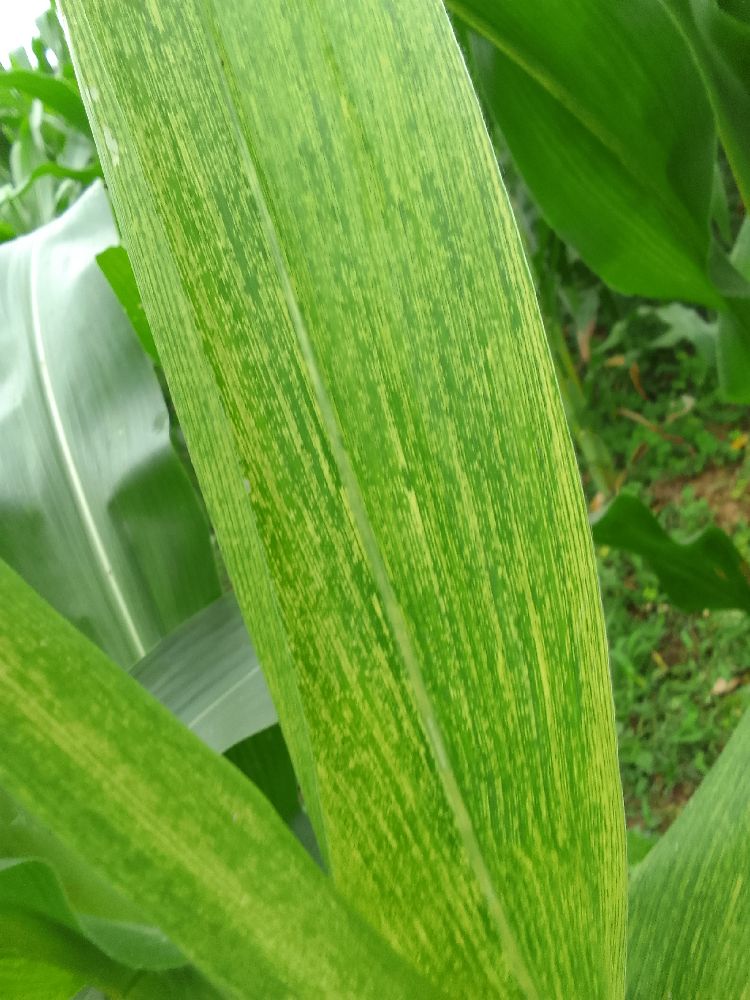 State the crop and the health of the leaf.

maize, maize lethal necrosis
